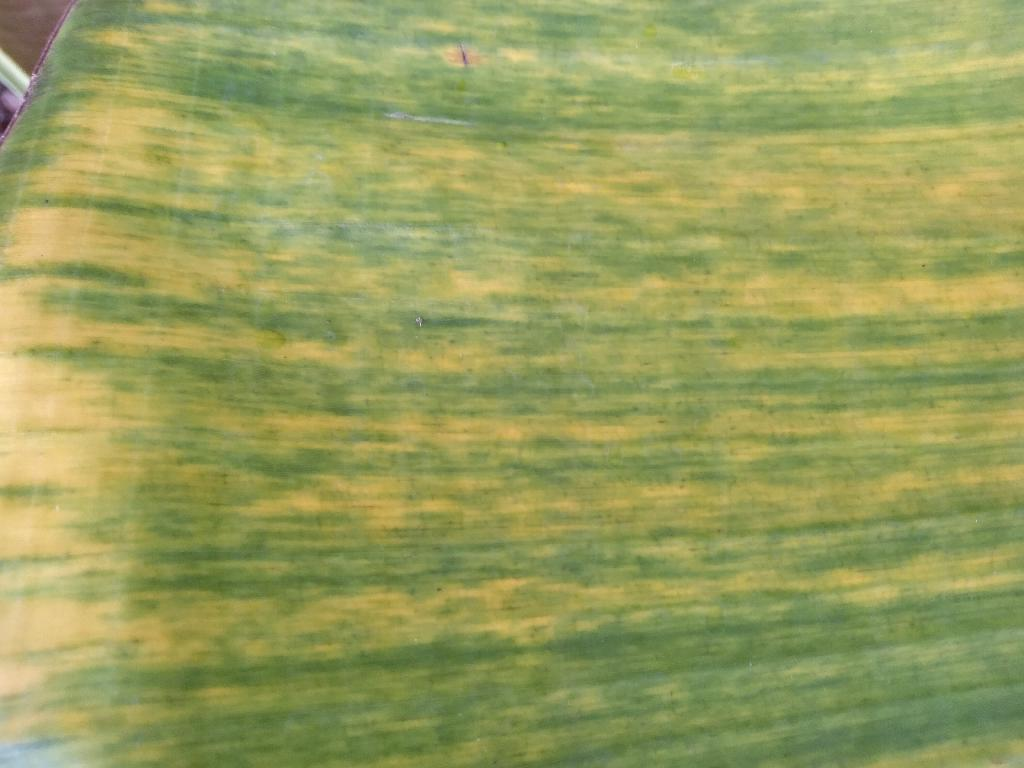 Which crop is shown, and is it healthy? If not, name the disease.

banana, fusarium wilt race 1
